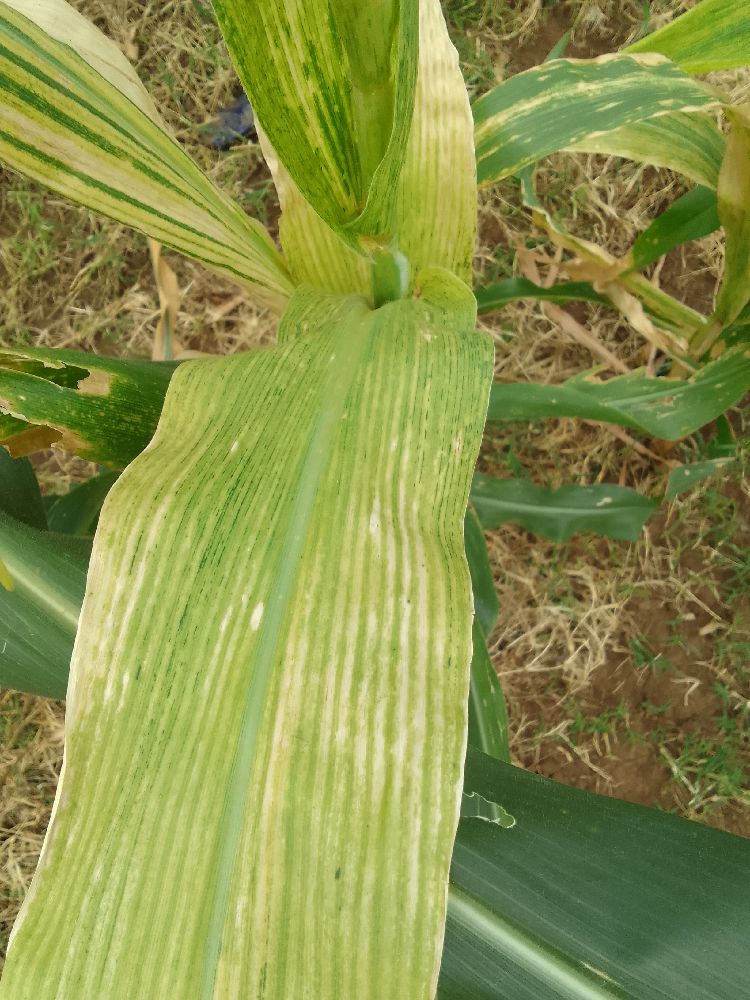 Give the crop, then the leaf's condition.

maize, maize lethal necrosis
